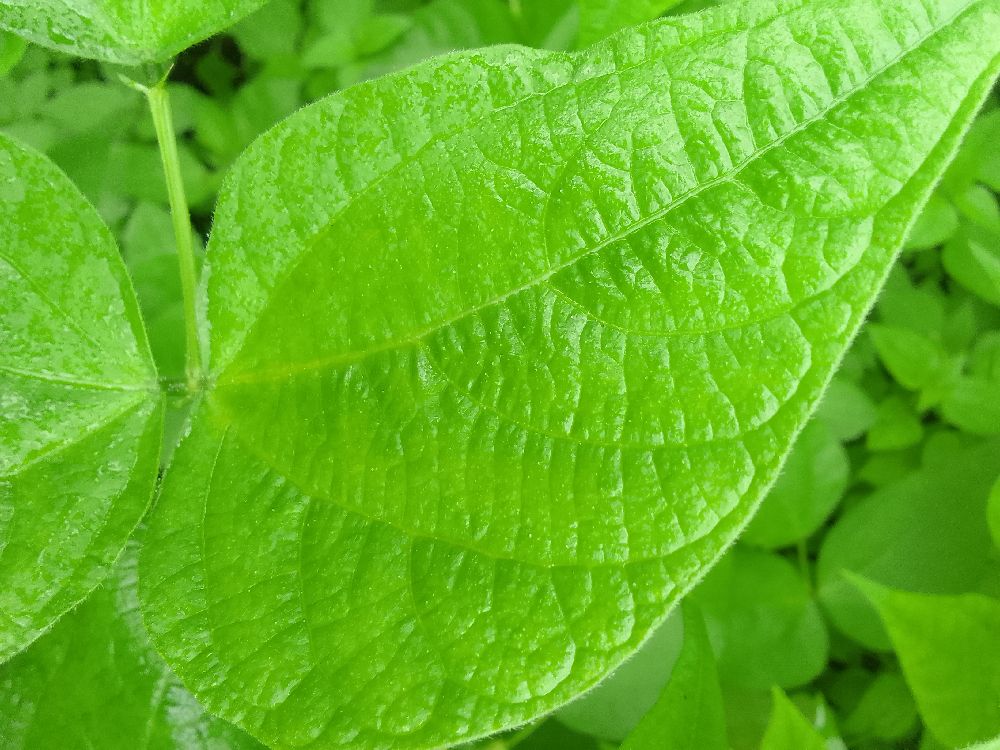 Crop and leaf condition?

common bean, healthy
